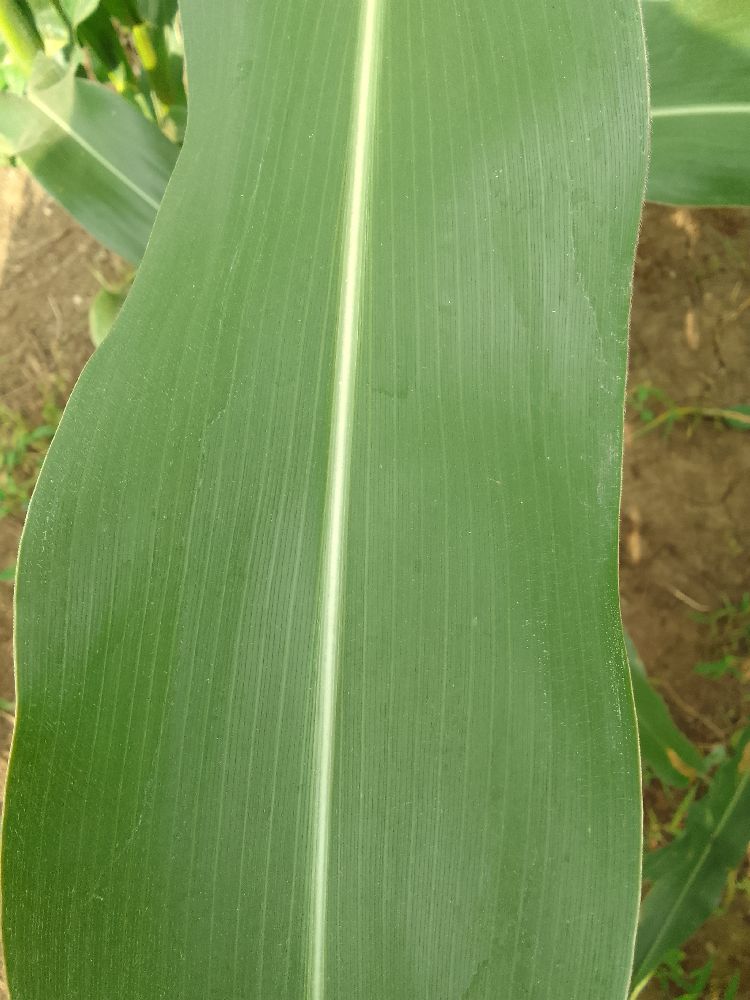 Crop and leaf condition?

maize, healthy
